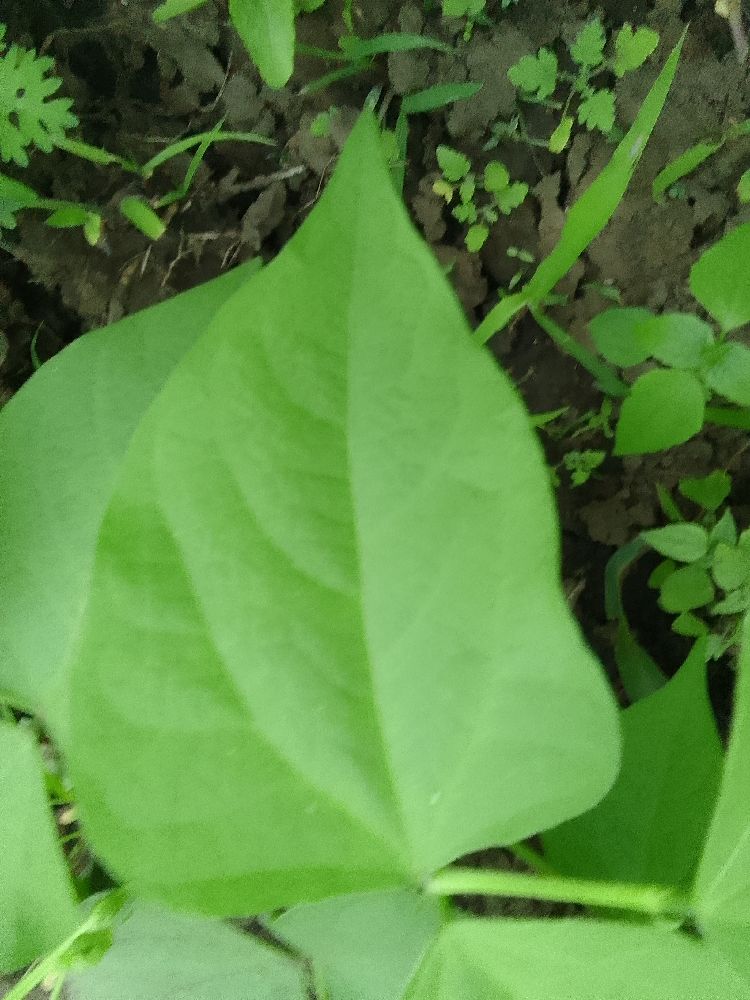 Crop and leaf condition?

common bean, healthy
